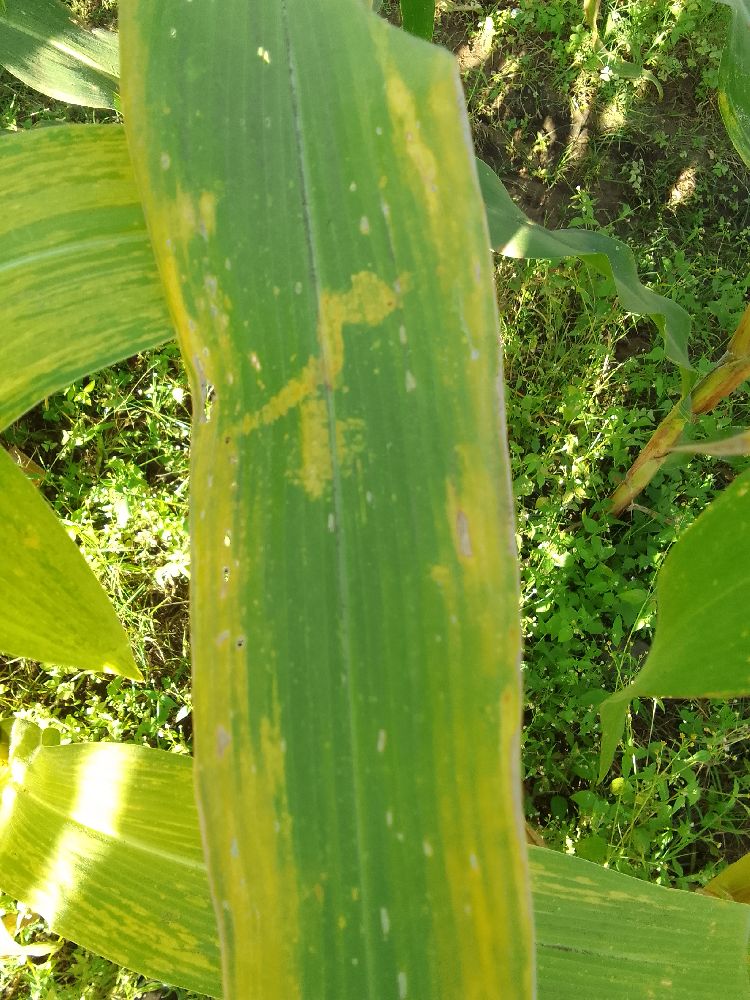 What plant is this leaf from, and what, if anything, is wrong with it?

maize, maize lethal necrosis
